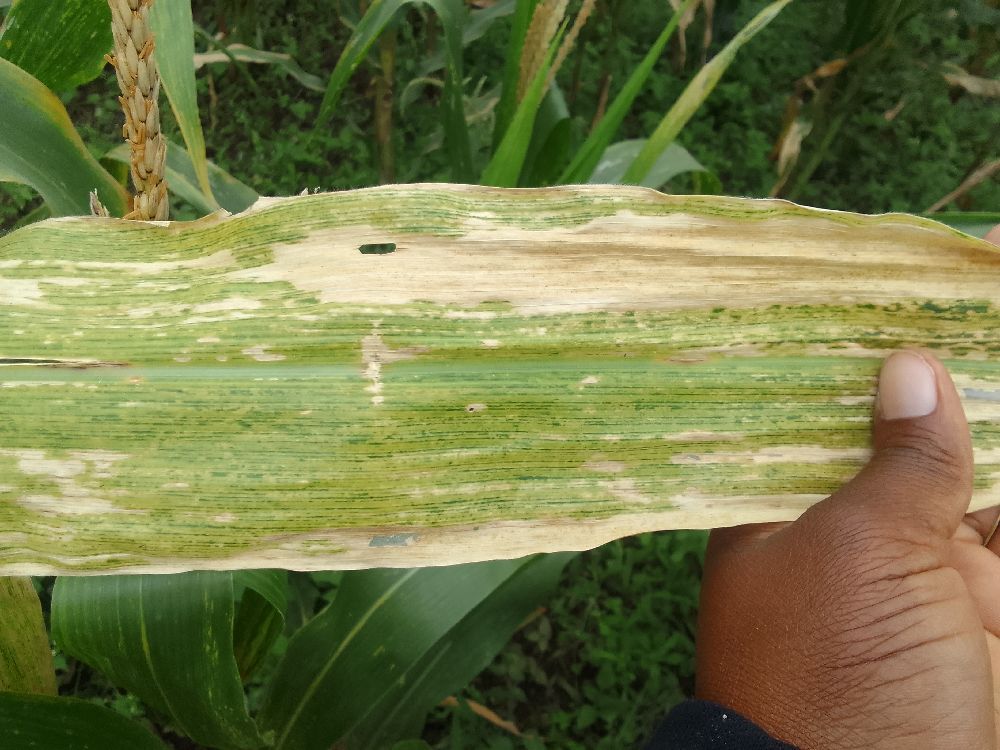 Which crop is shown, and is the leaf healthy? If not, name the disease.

maize, maize lethal necrosis
